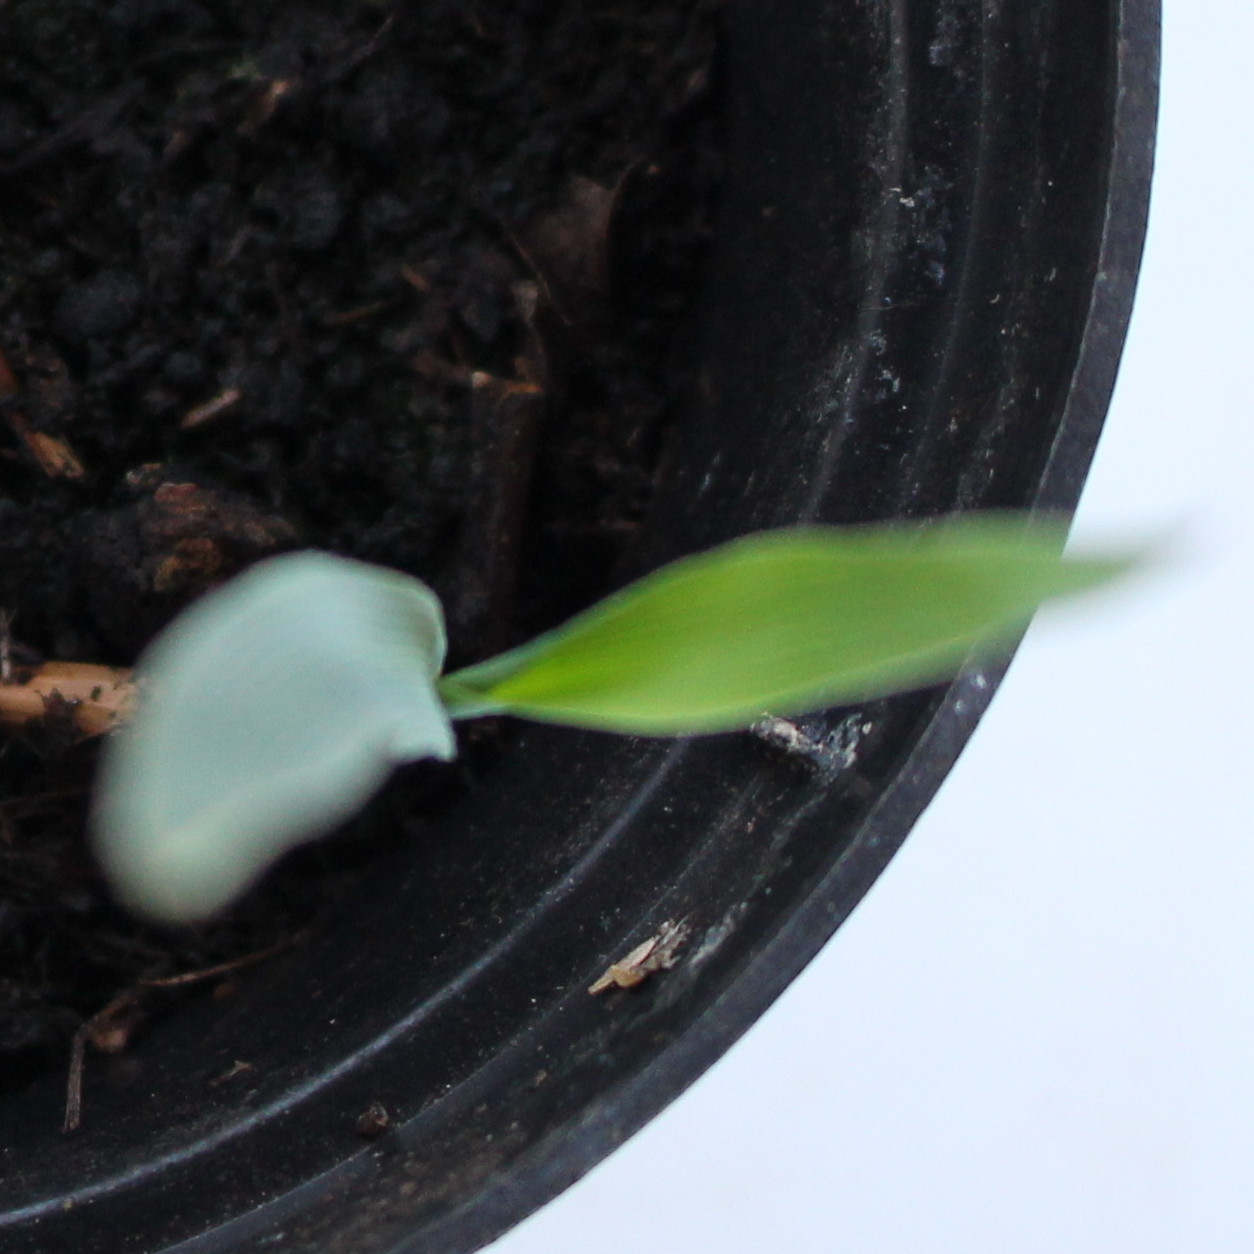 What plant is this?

Avena sterilis
